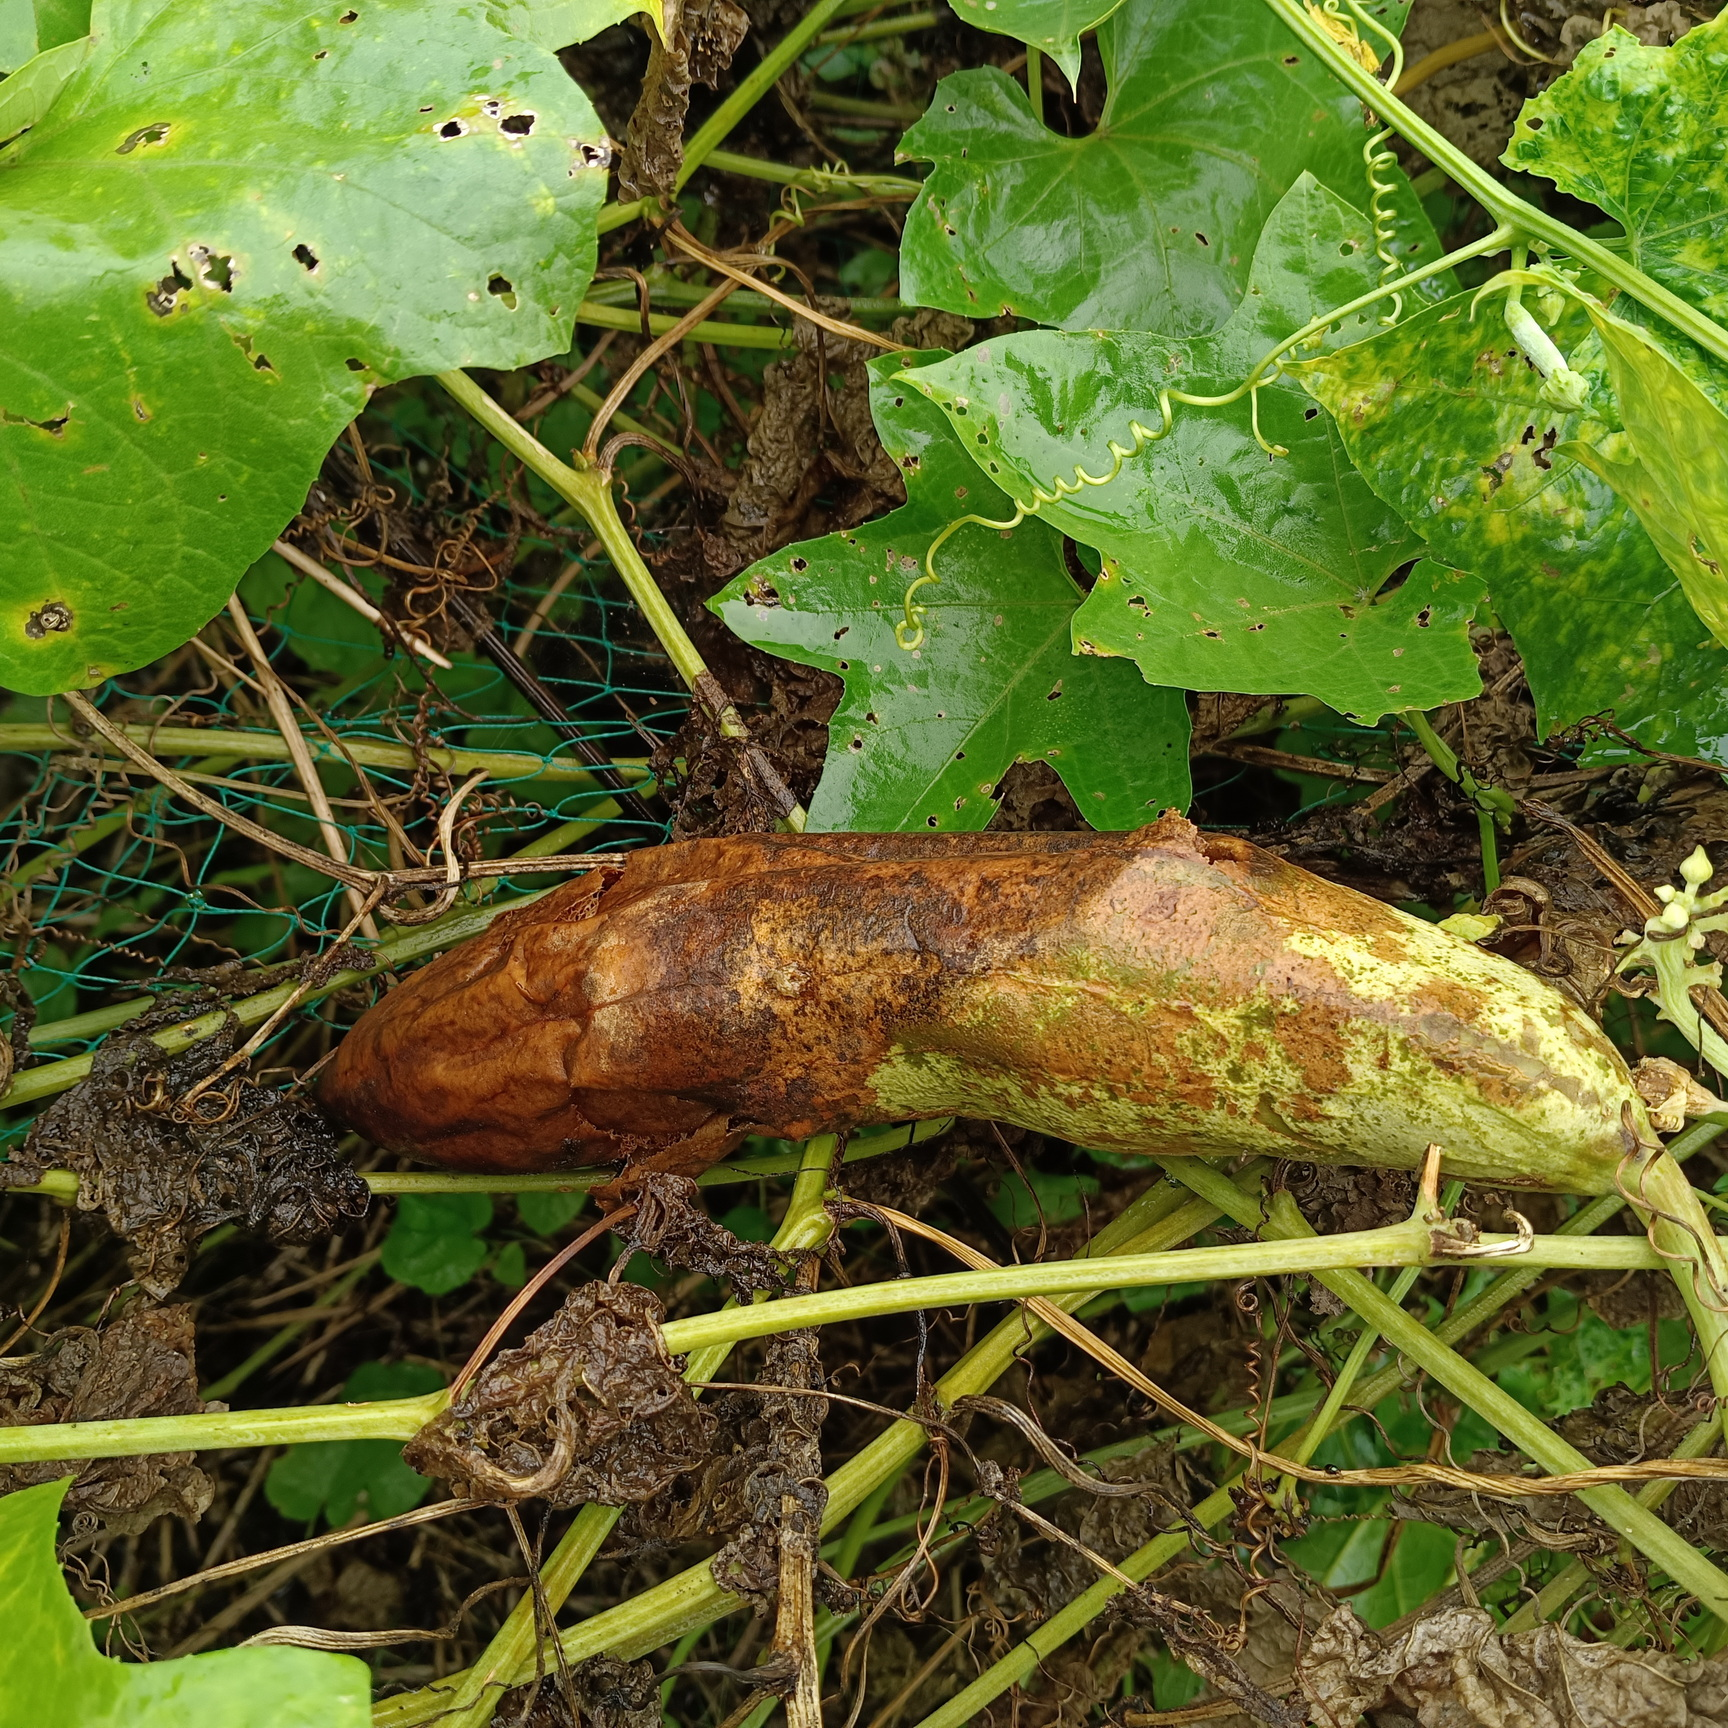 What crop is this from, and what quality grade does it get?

luffa, faulty
